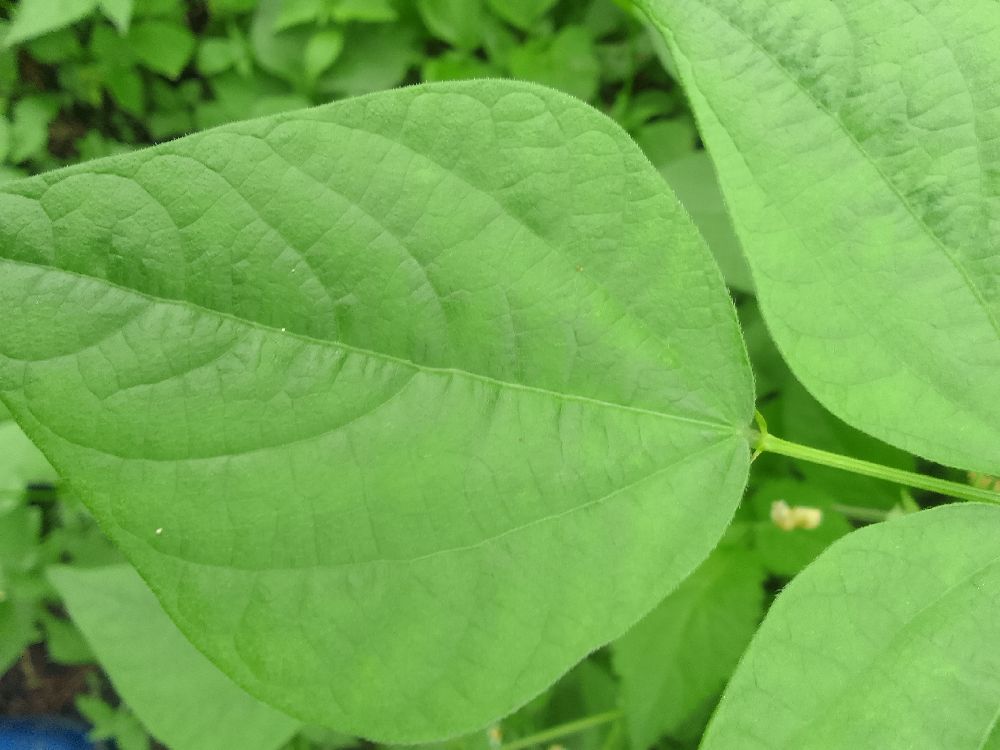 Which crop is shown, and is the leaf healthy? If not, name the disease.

common bean, healthy
